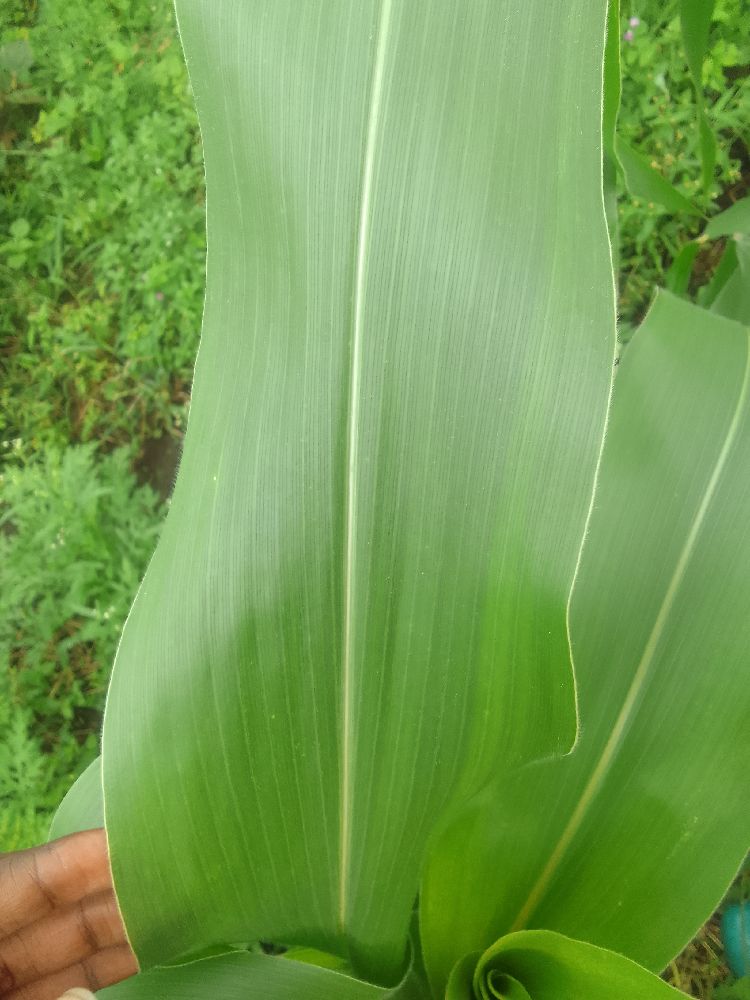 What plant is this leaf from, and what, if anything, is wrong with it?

maize, healthy
